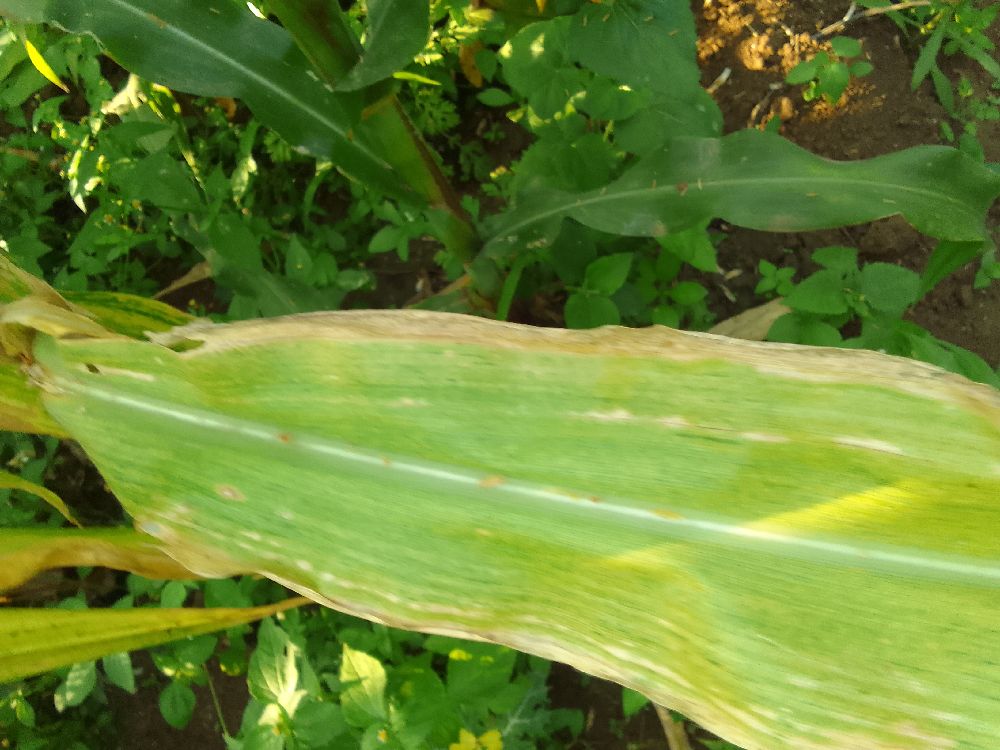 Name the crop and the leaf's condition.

maize, maize lethal necrosis
